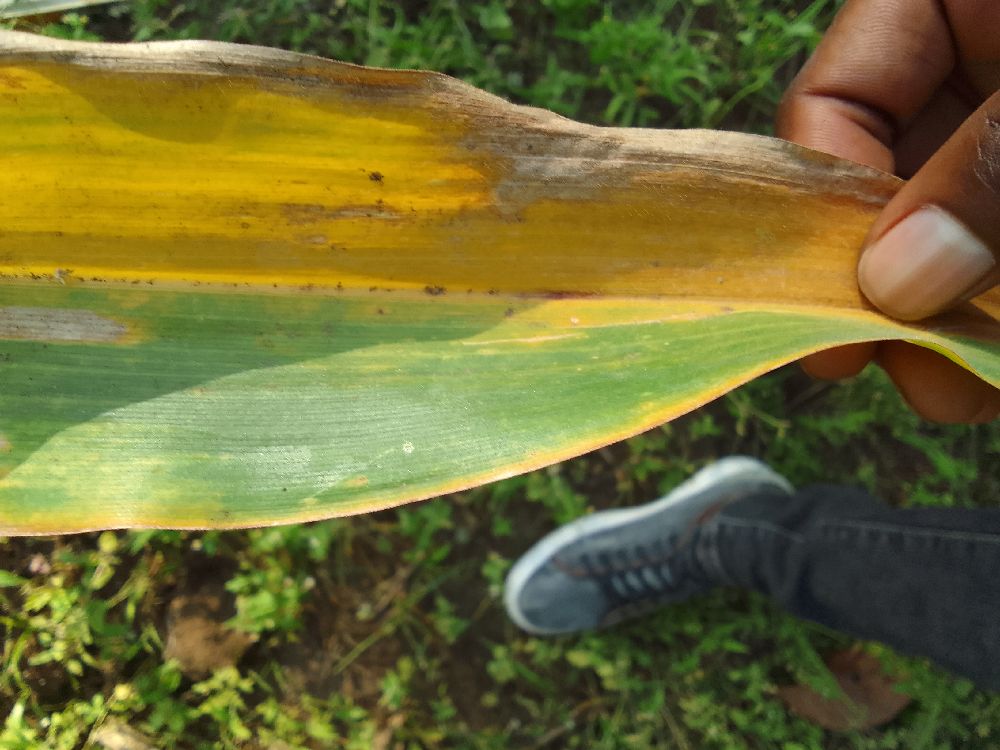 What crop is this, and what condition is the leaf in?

maize, maize lethal necrosis
